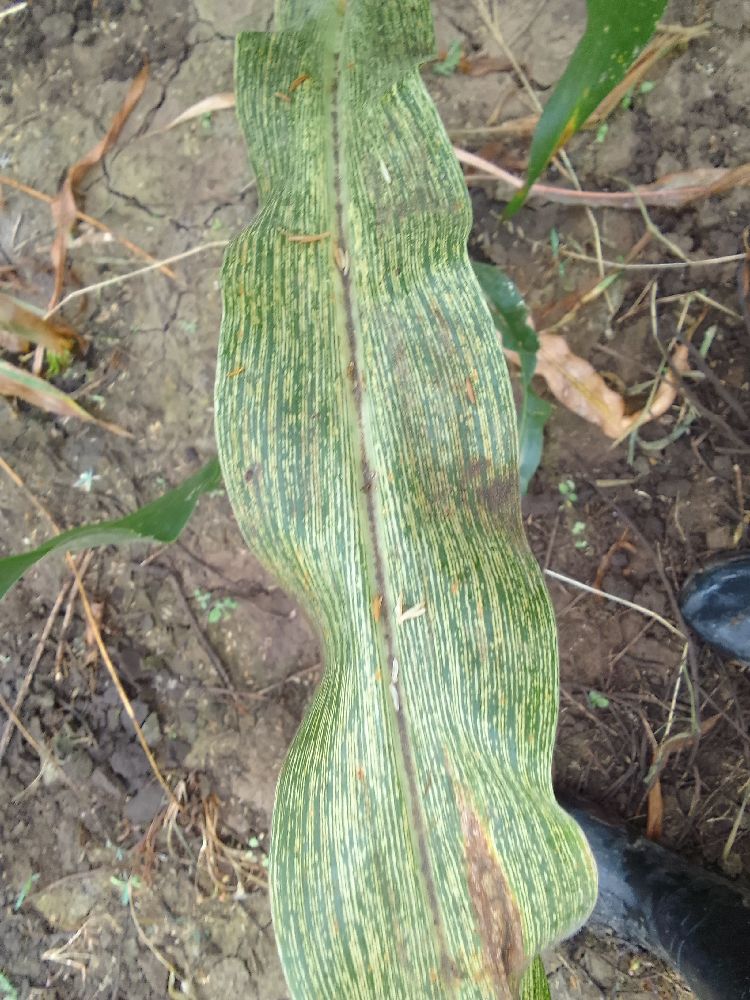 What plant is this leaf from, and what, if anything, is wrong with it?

maize, maize streak virus
